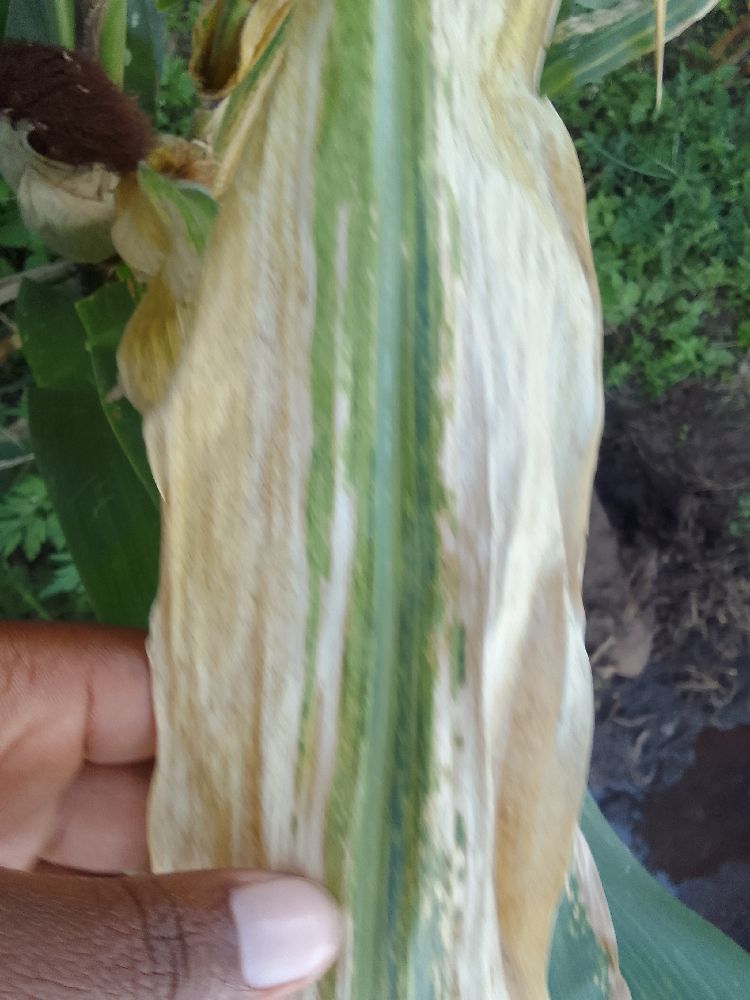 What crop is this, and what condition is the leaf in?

maize, maize lethal necrosis
